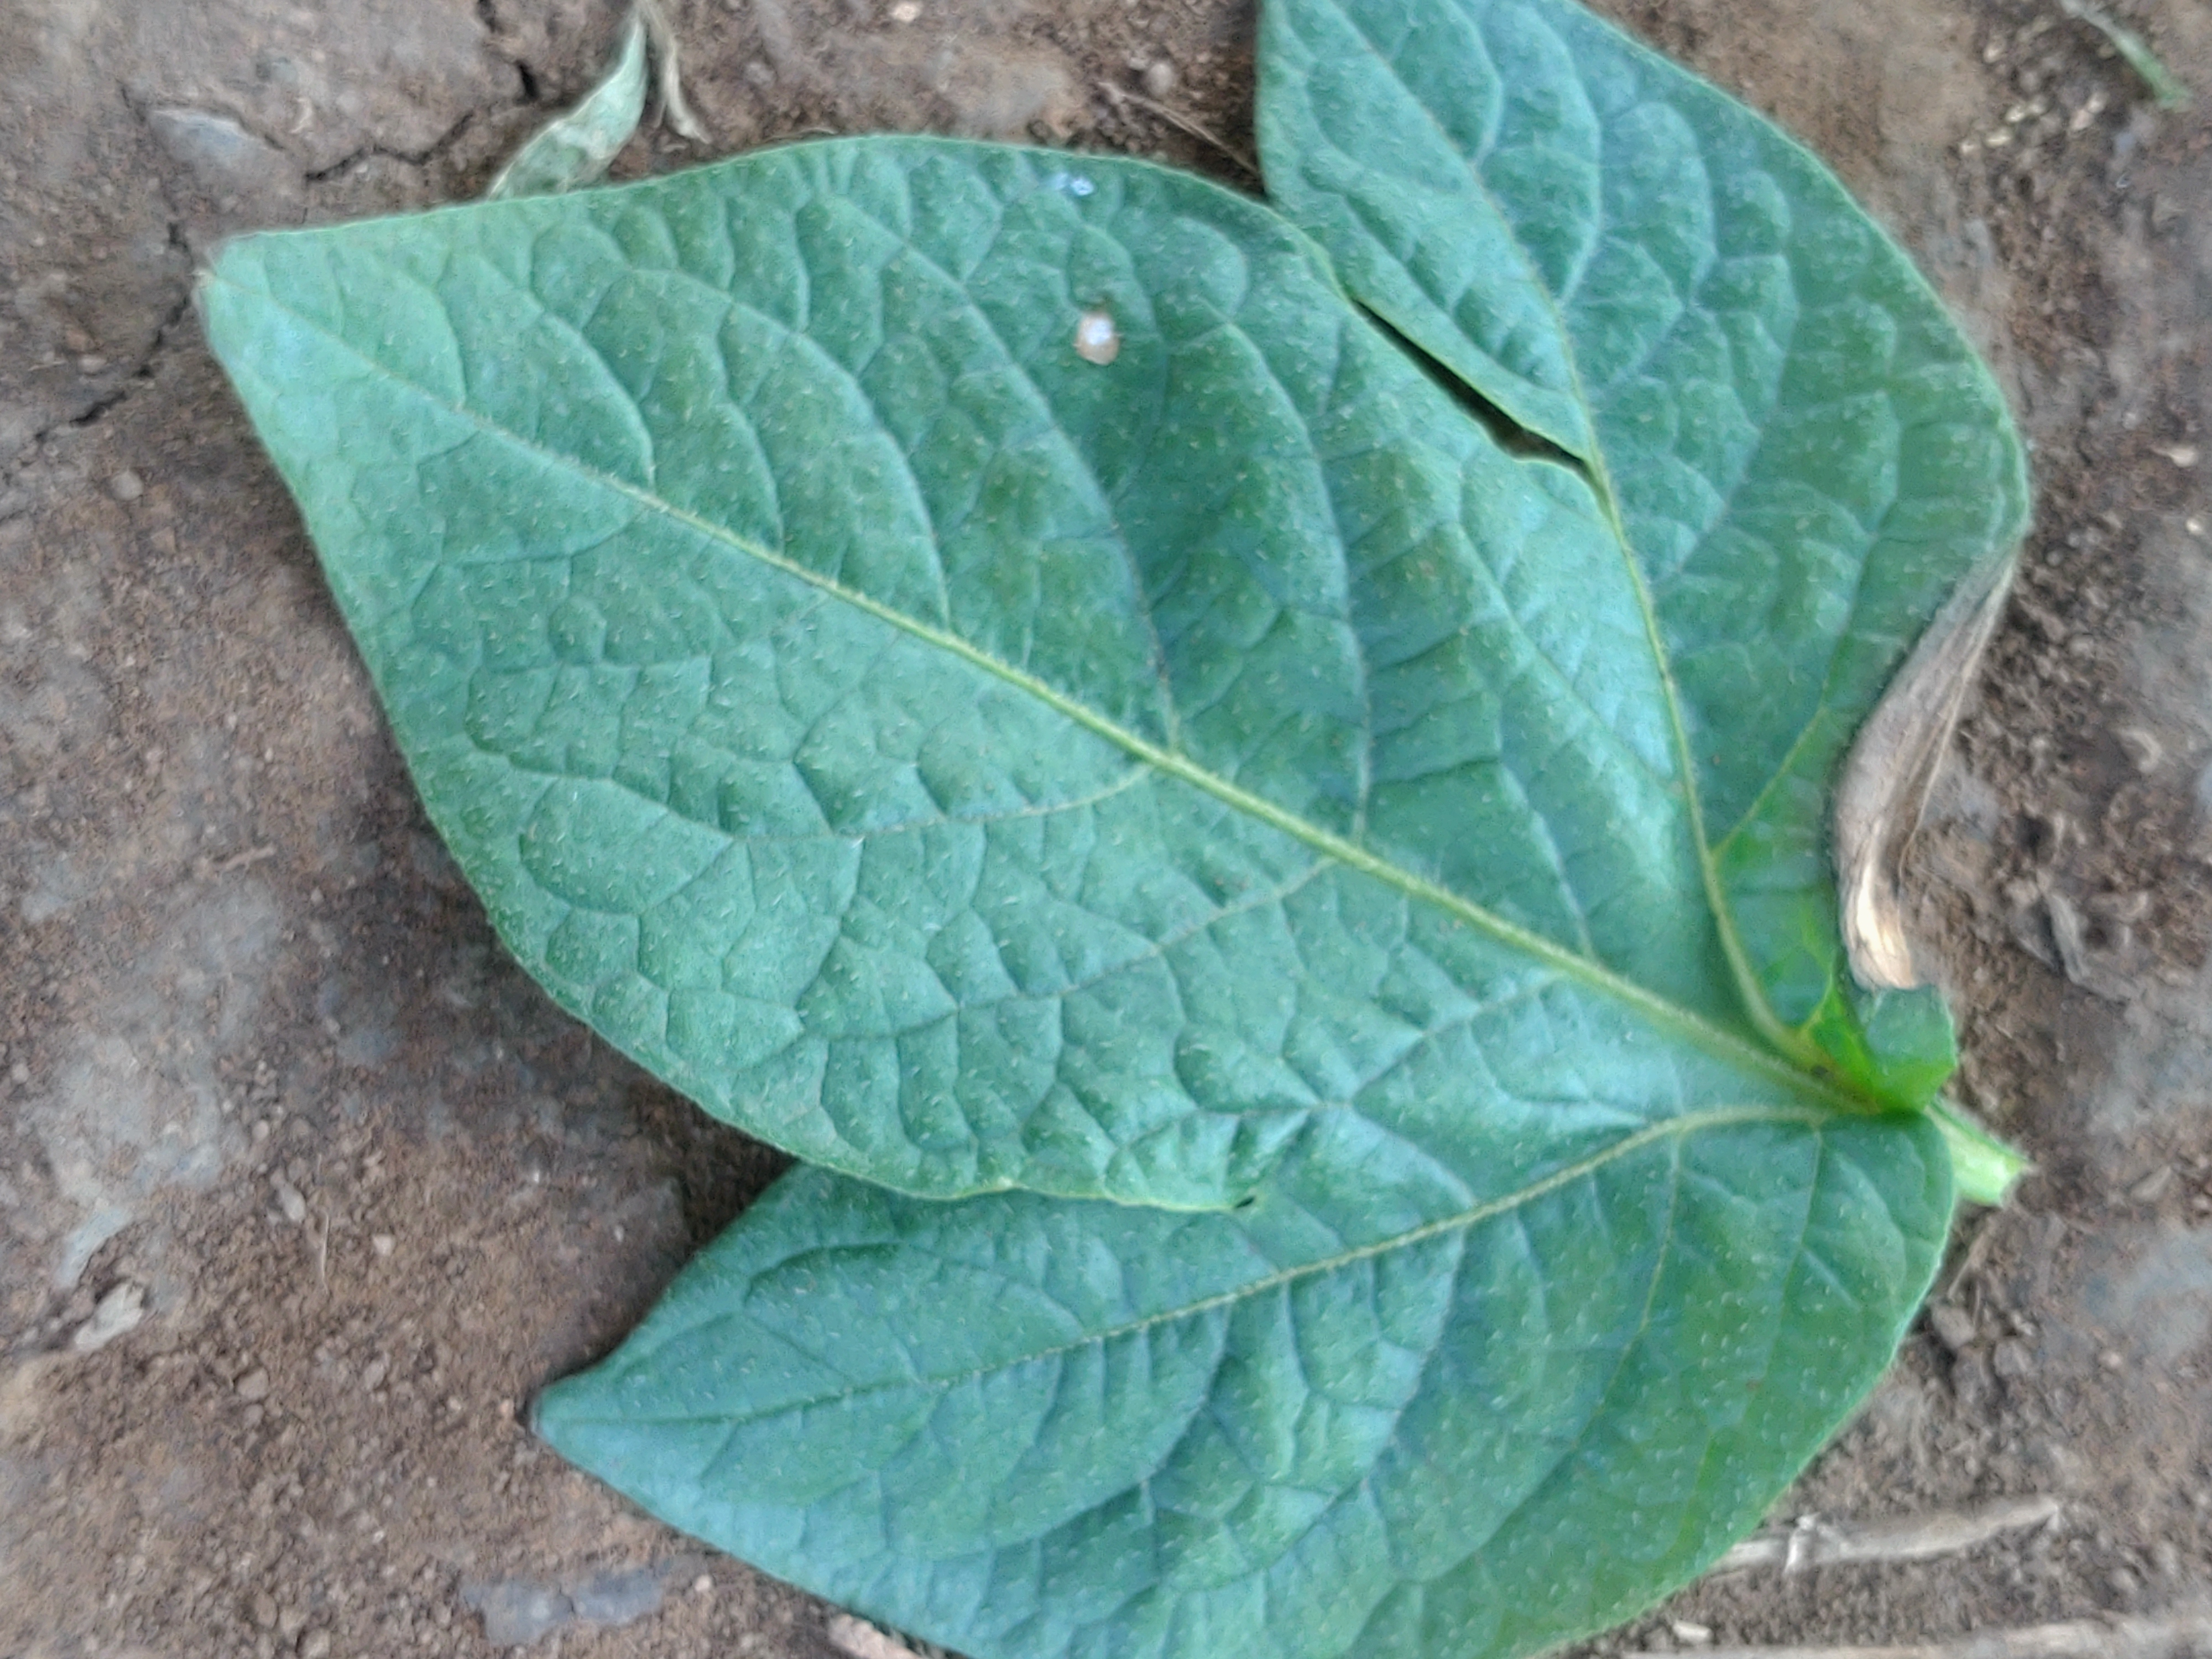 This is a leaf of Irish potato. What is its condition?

early blight
